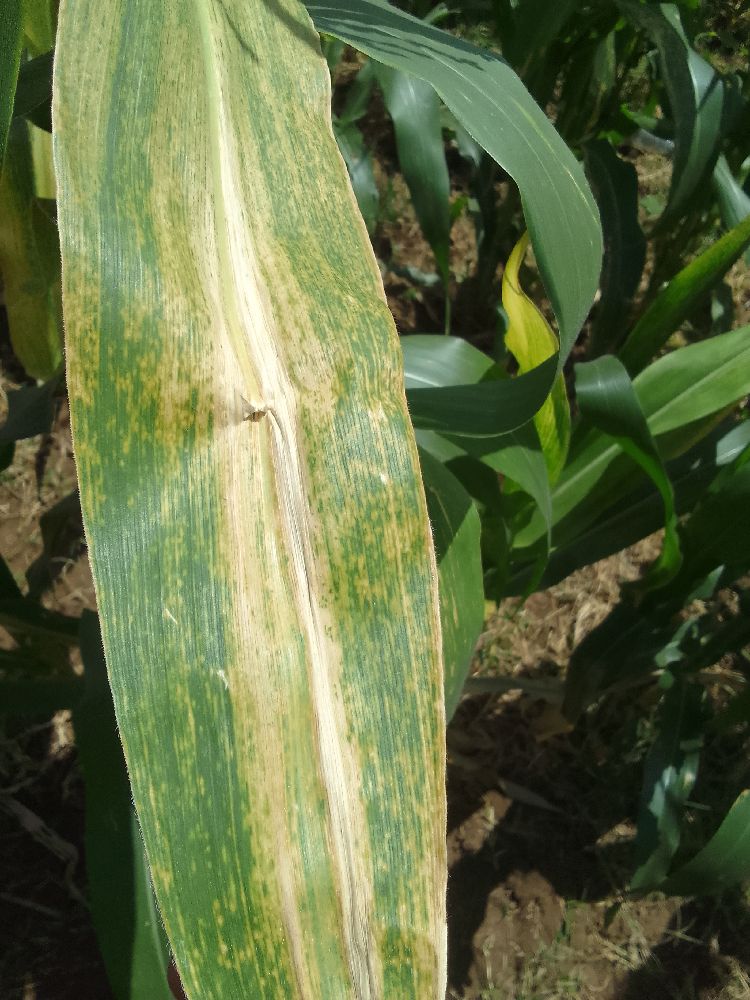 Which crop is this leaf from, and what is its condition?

maize, maize lethal necrosis
